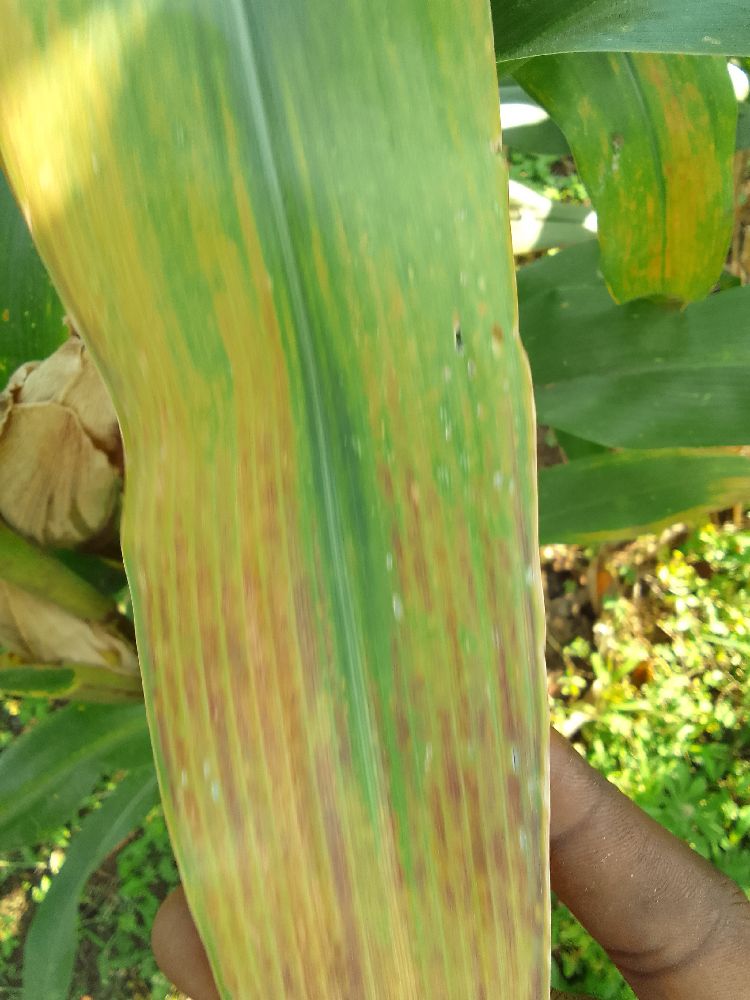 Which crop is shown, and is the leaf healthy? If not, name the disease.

maize, maize lethal necrosis
